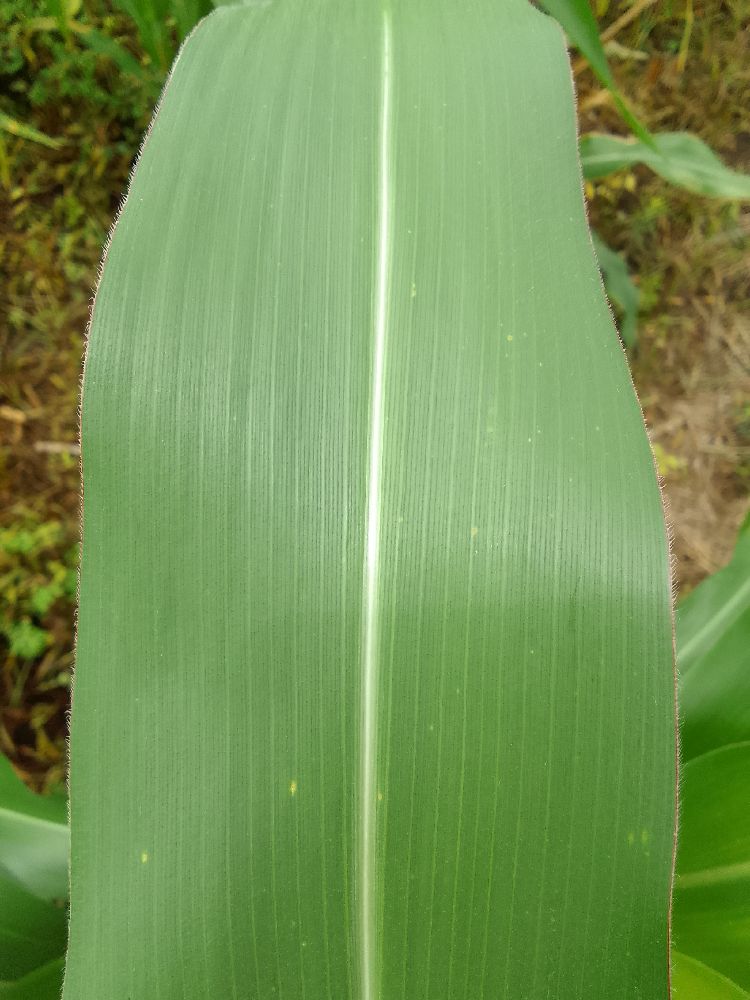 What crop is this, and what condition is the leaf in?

maize, healthy
